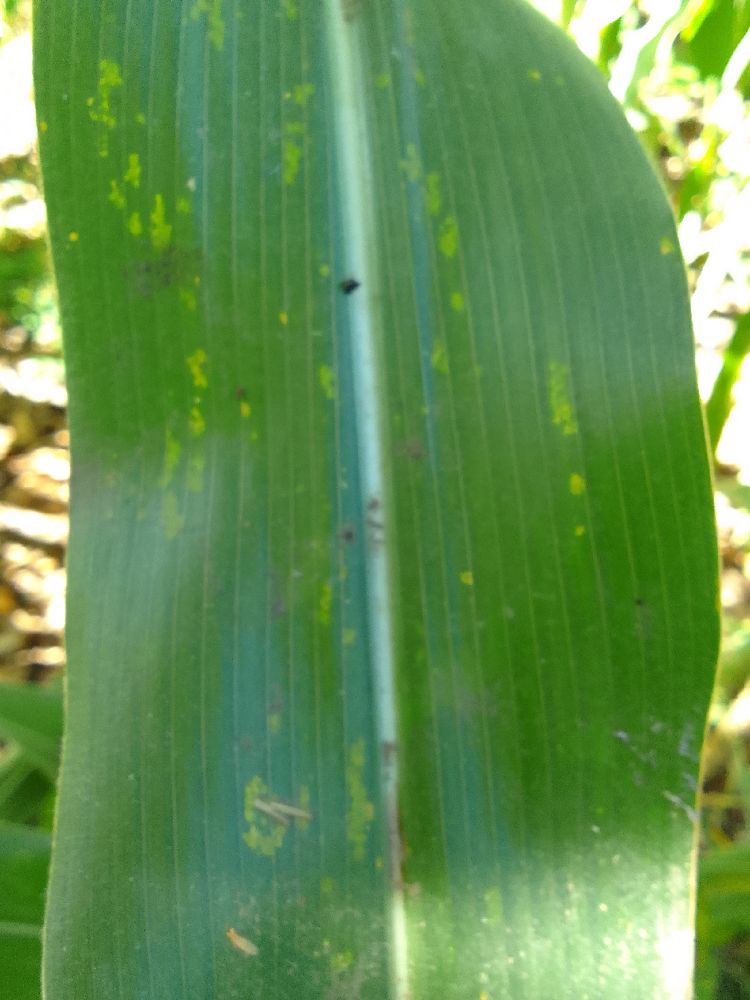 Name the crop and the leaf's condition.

maize, healthy
